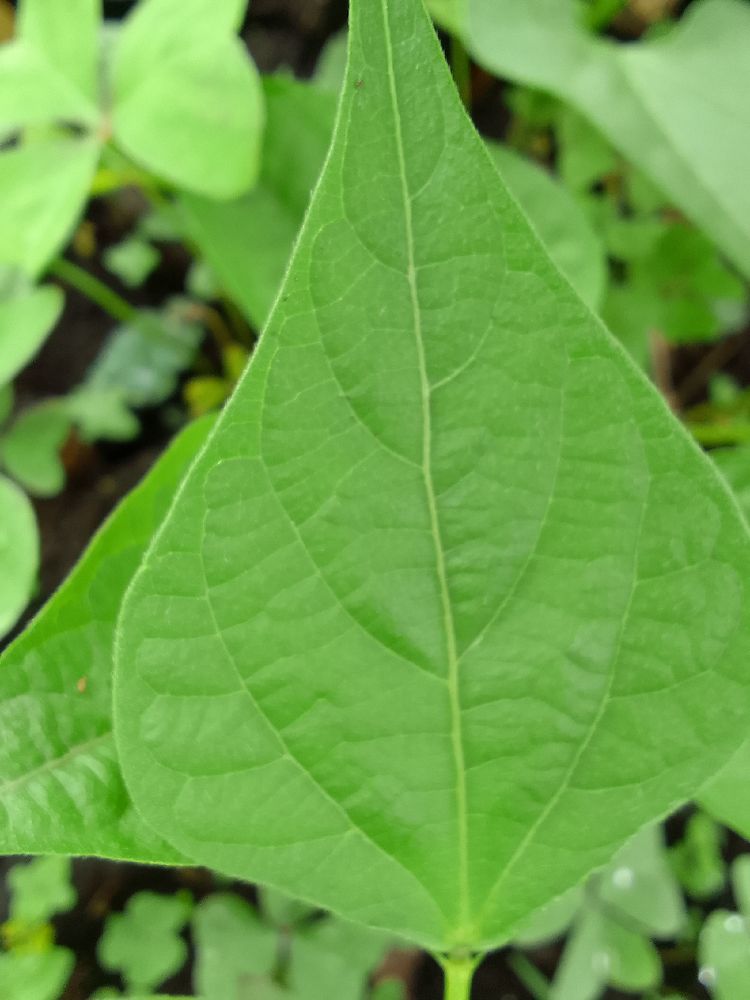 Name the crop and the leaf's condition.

common bean, healthy
